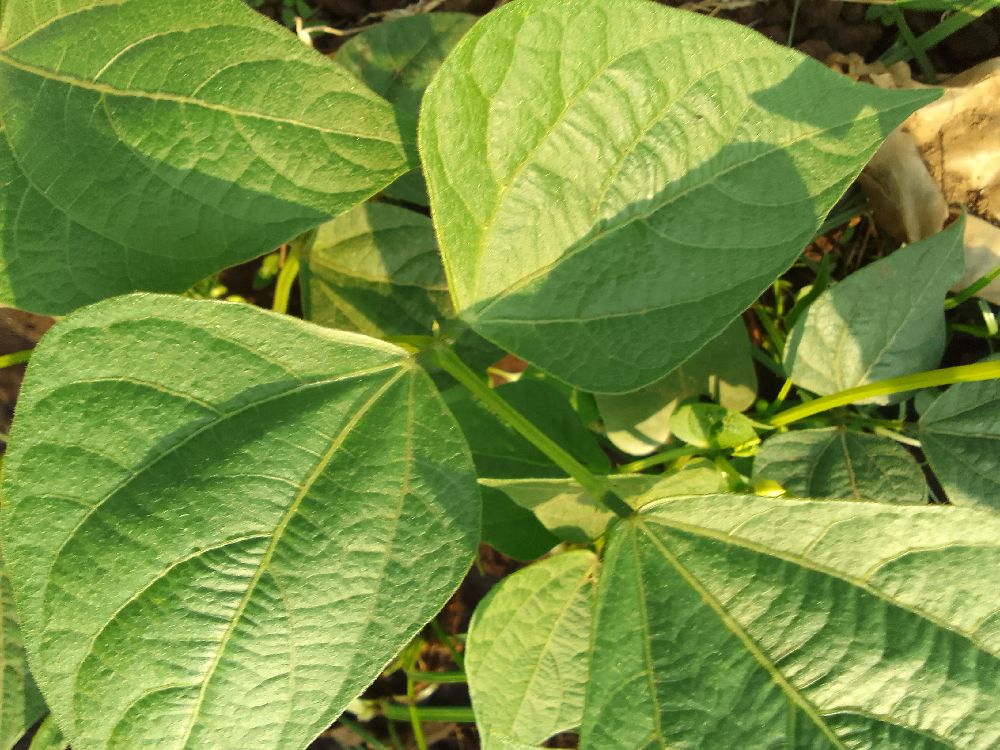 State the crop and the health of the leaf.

common bean, healthy
